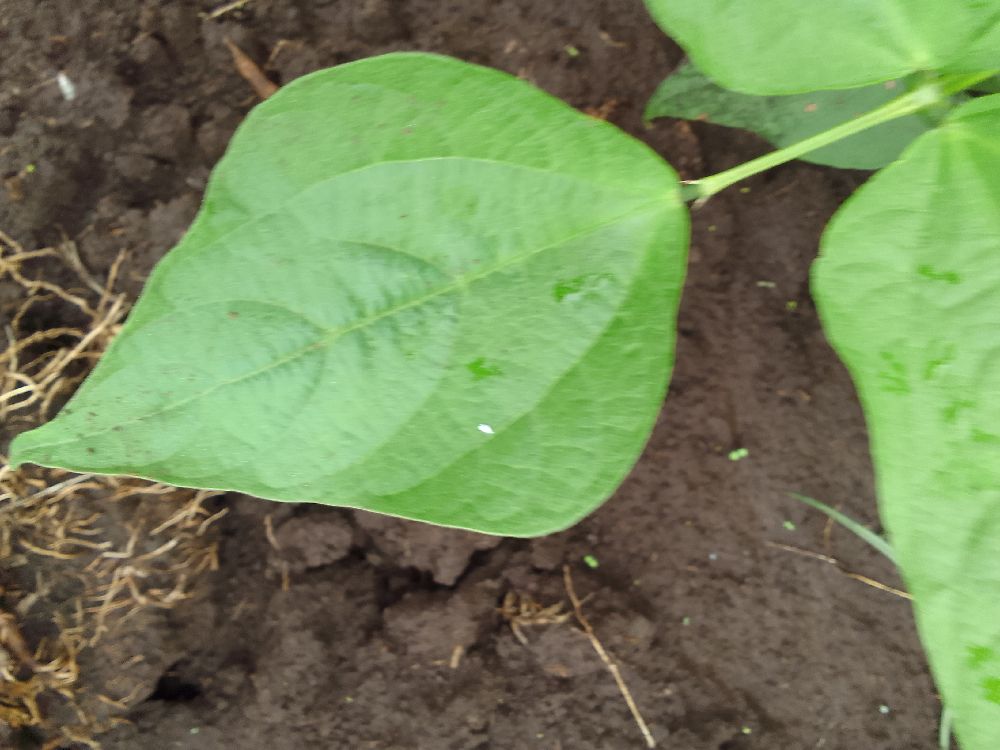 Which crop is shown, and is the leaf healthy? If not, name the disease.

common bean, healthy
